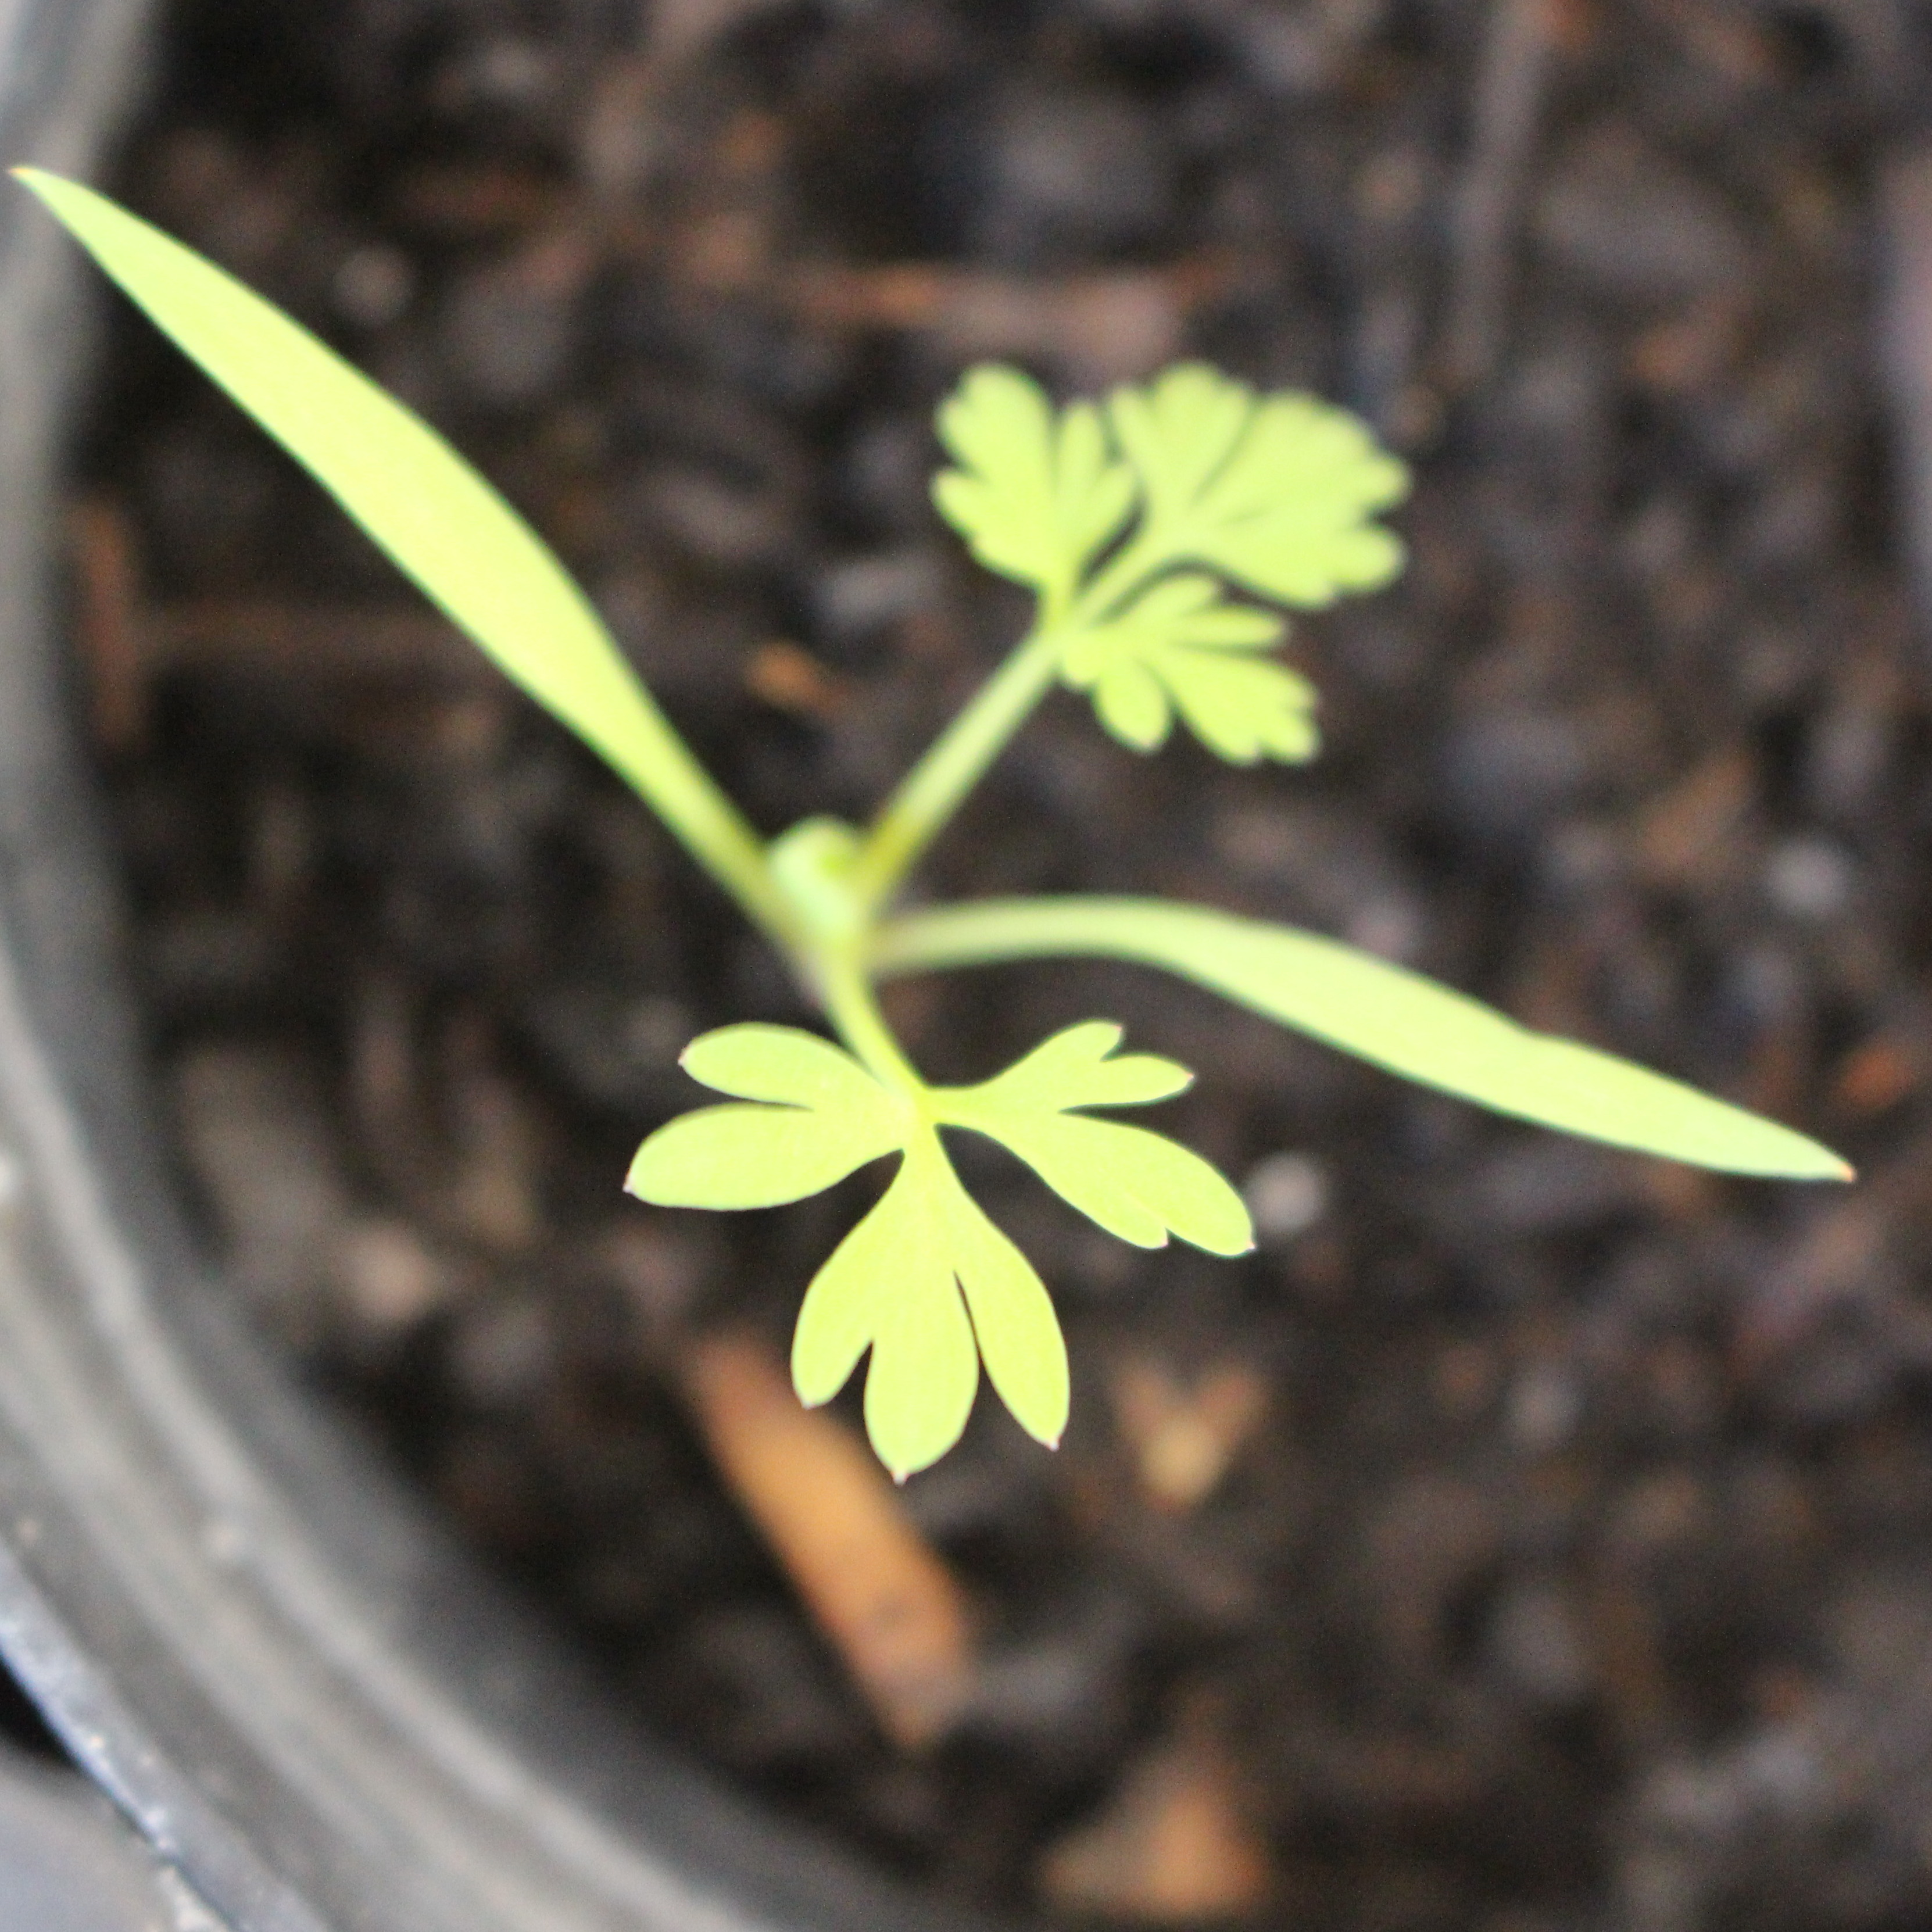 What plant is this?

Fumaria officinalis
